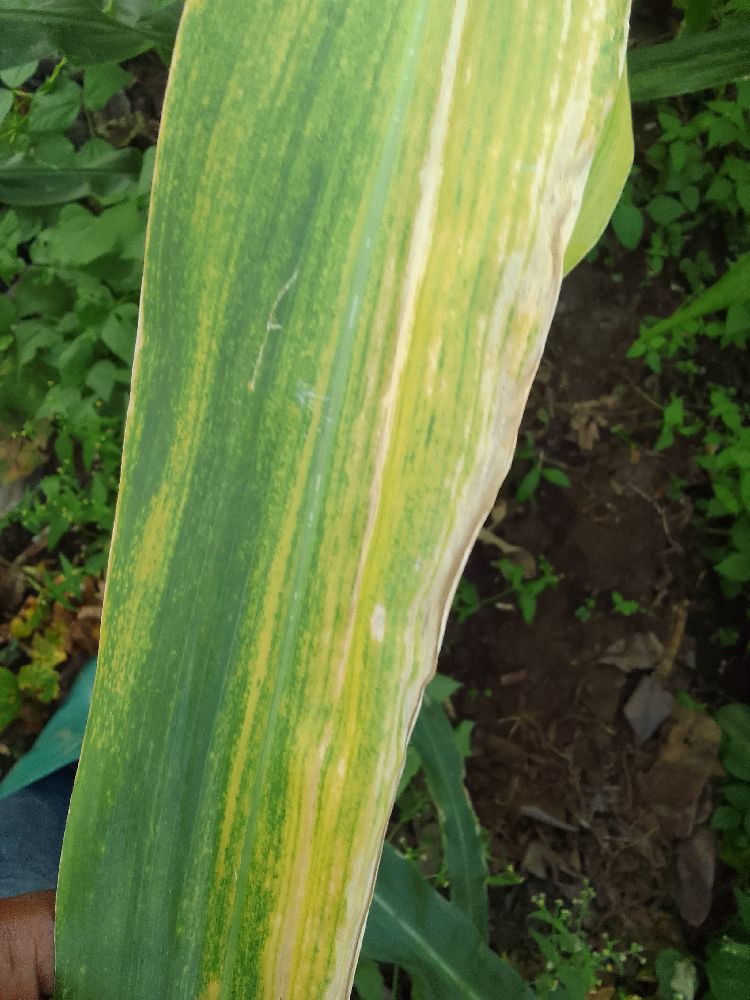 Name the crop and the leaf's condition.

maize, maize lethal necrosis
